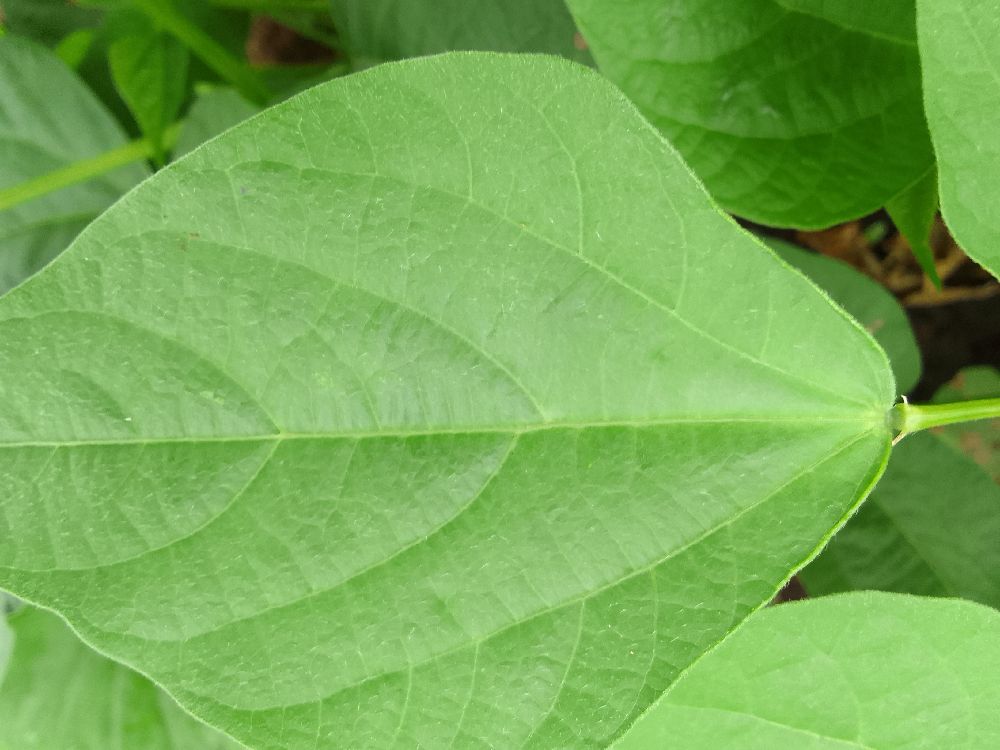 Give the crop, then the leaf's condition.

common bean, healthy
